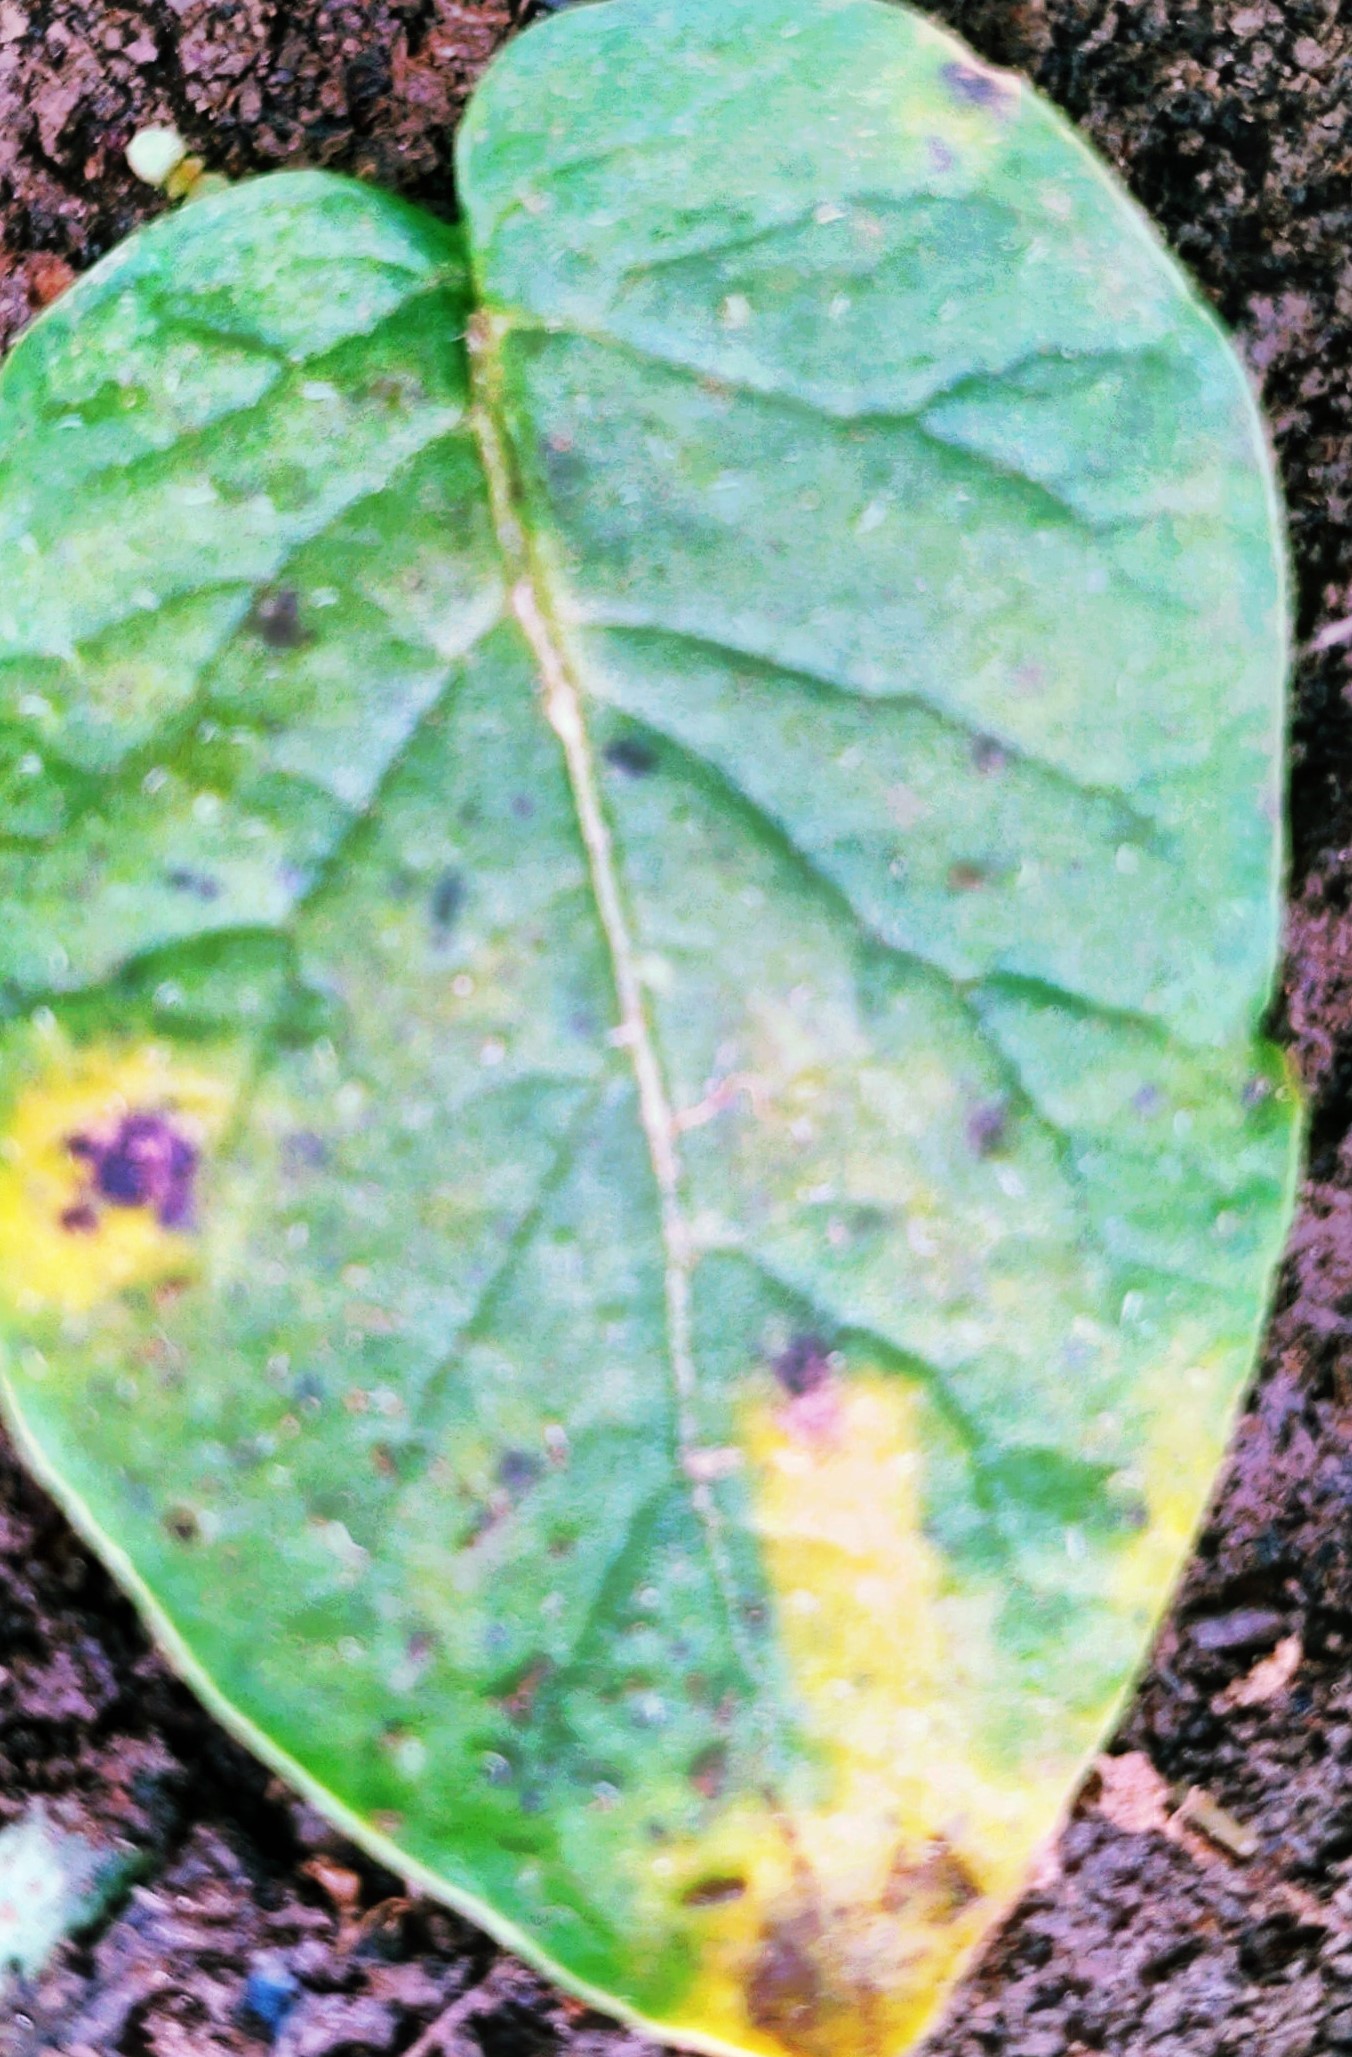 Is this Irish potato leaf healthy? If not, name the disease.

late blight
